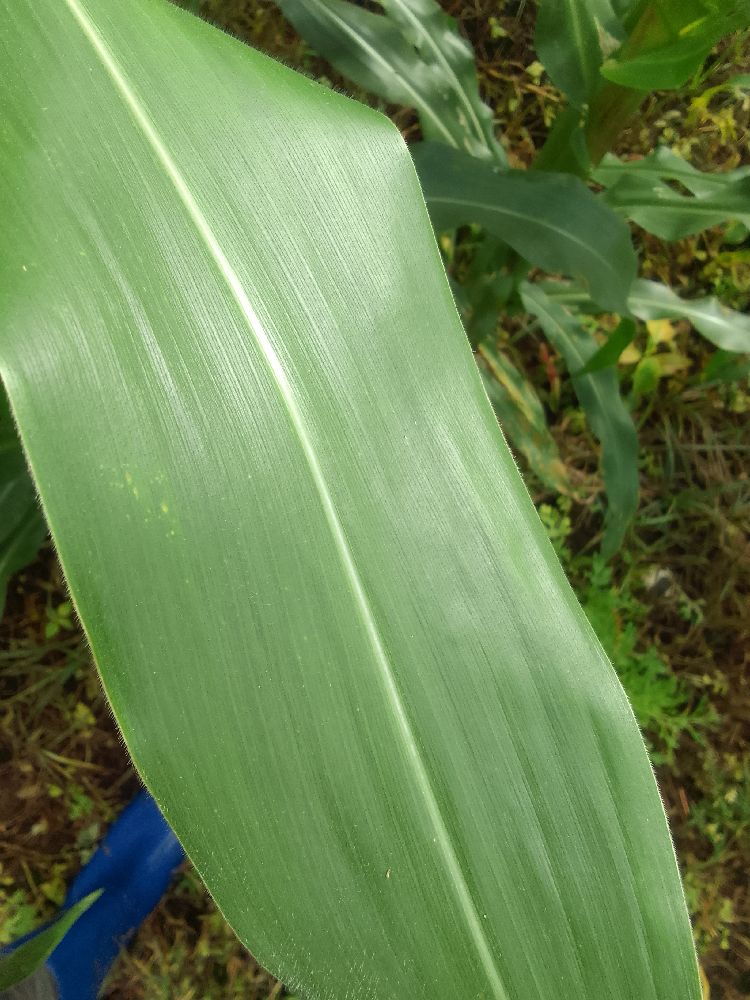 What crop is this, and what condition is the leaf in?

maize, healthy
